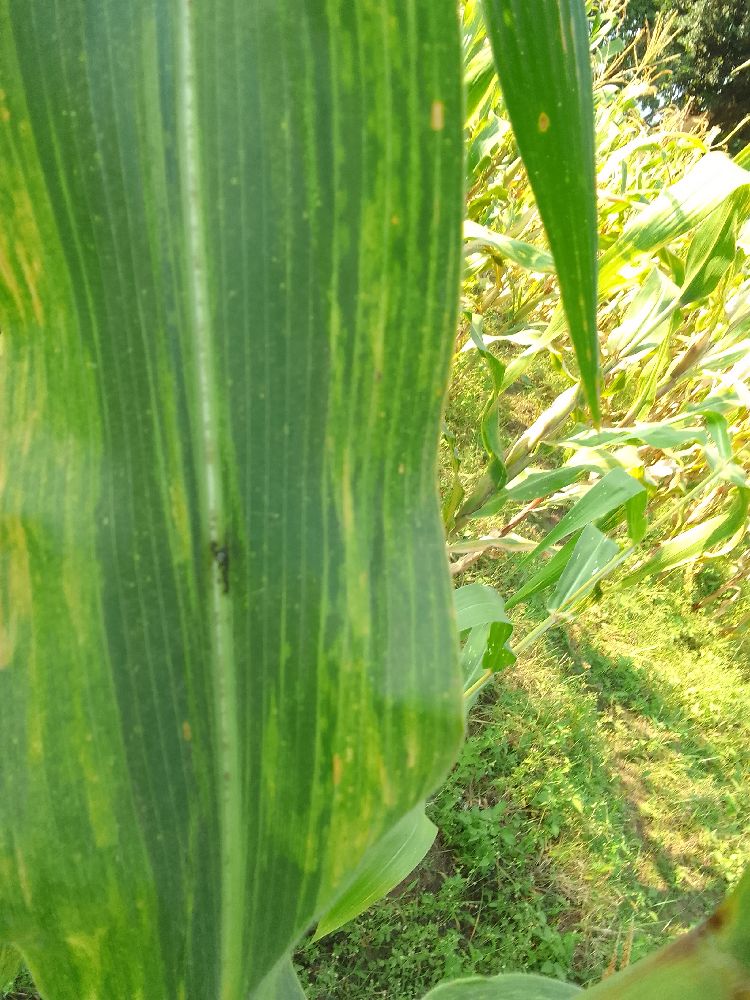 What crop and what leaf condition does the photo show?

maize, maize lethal necrosis
